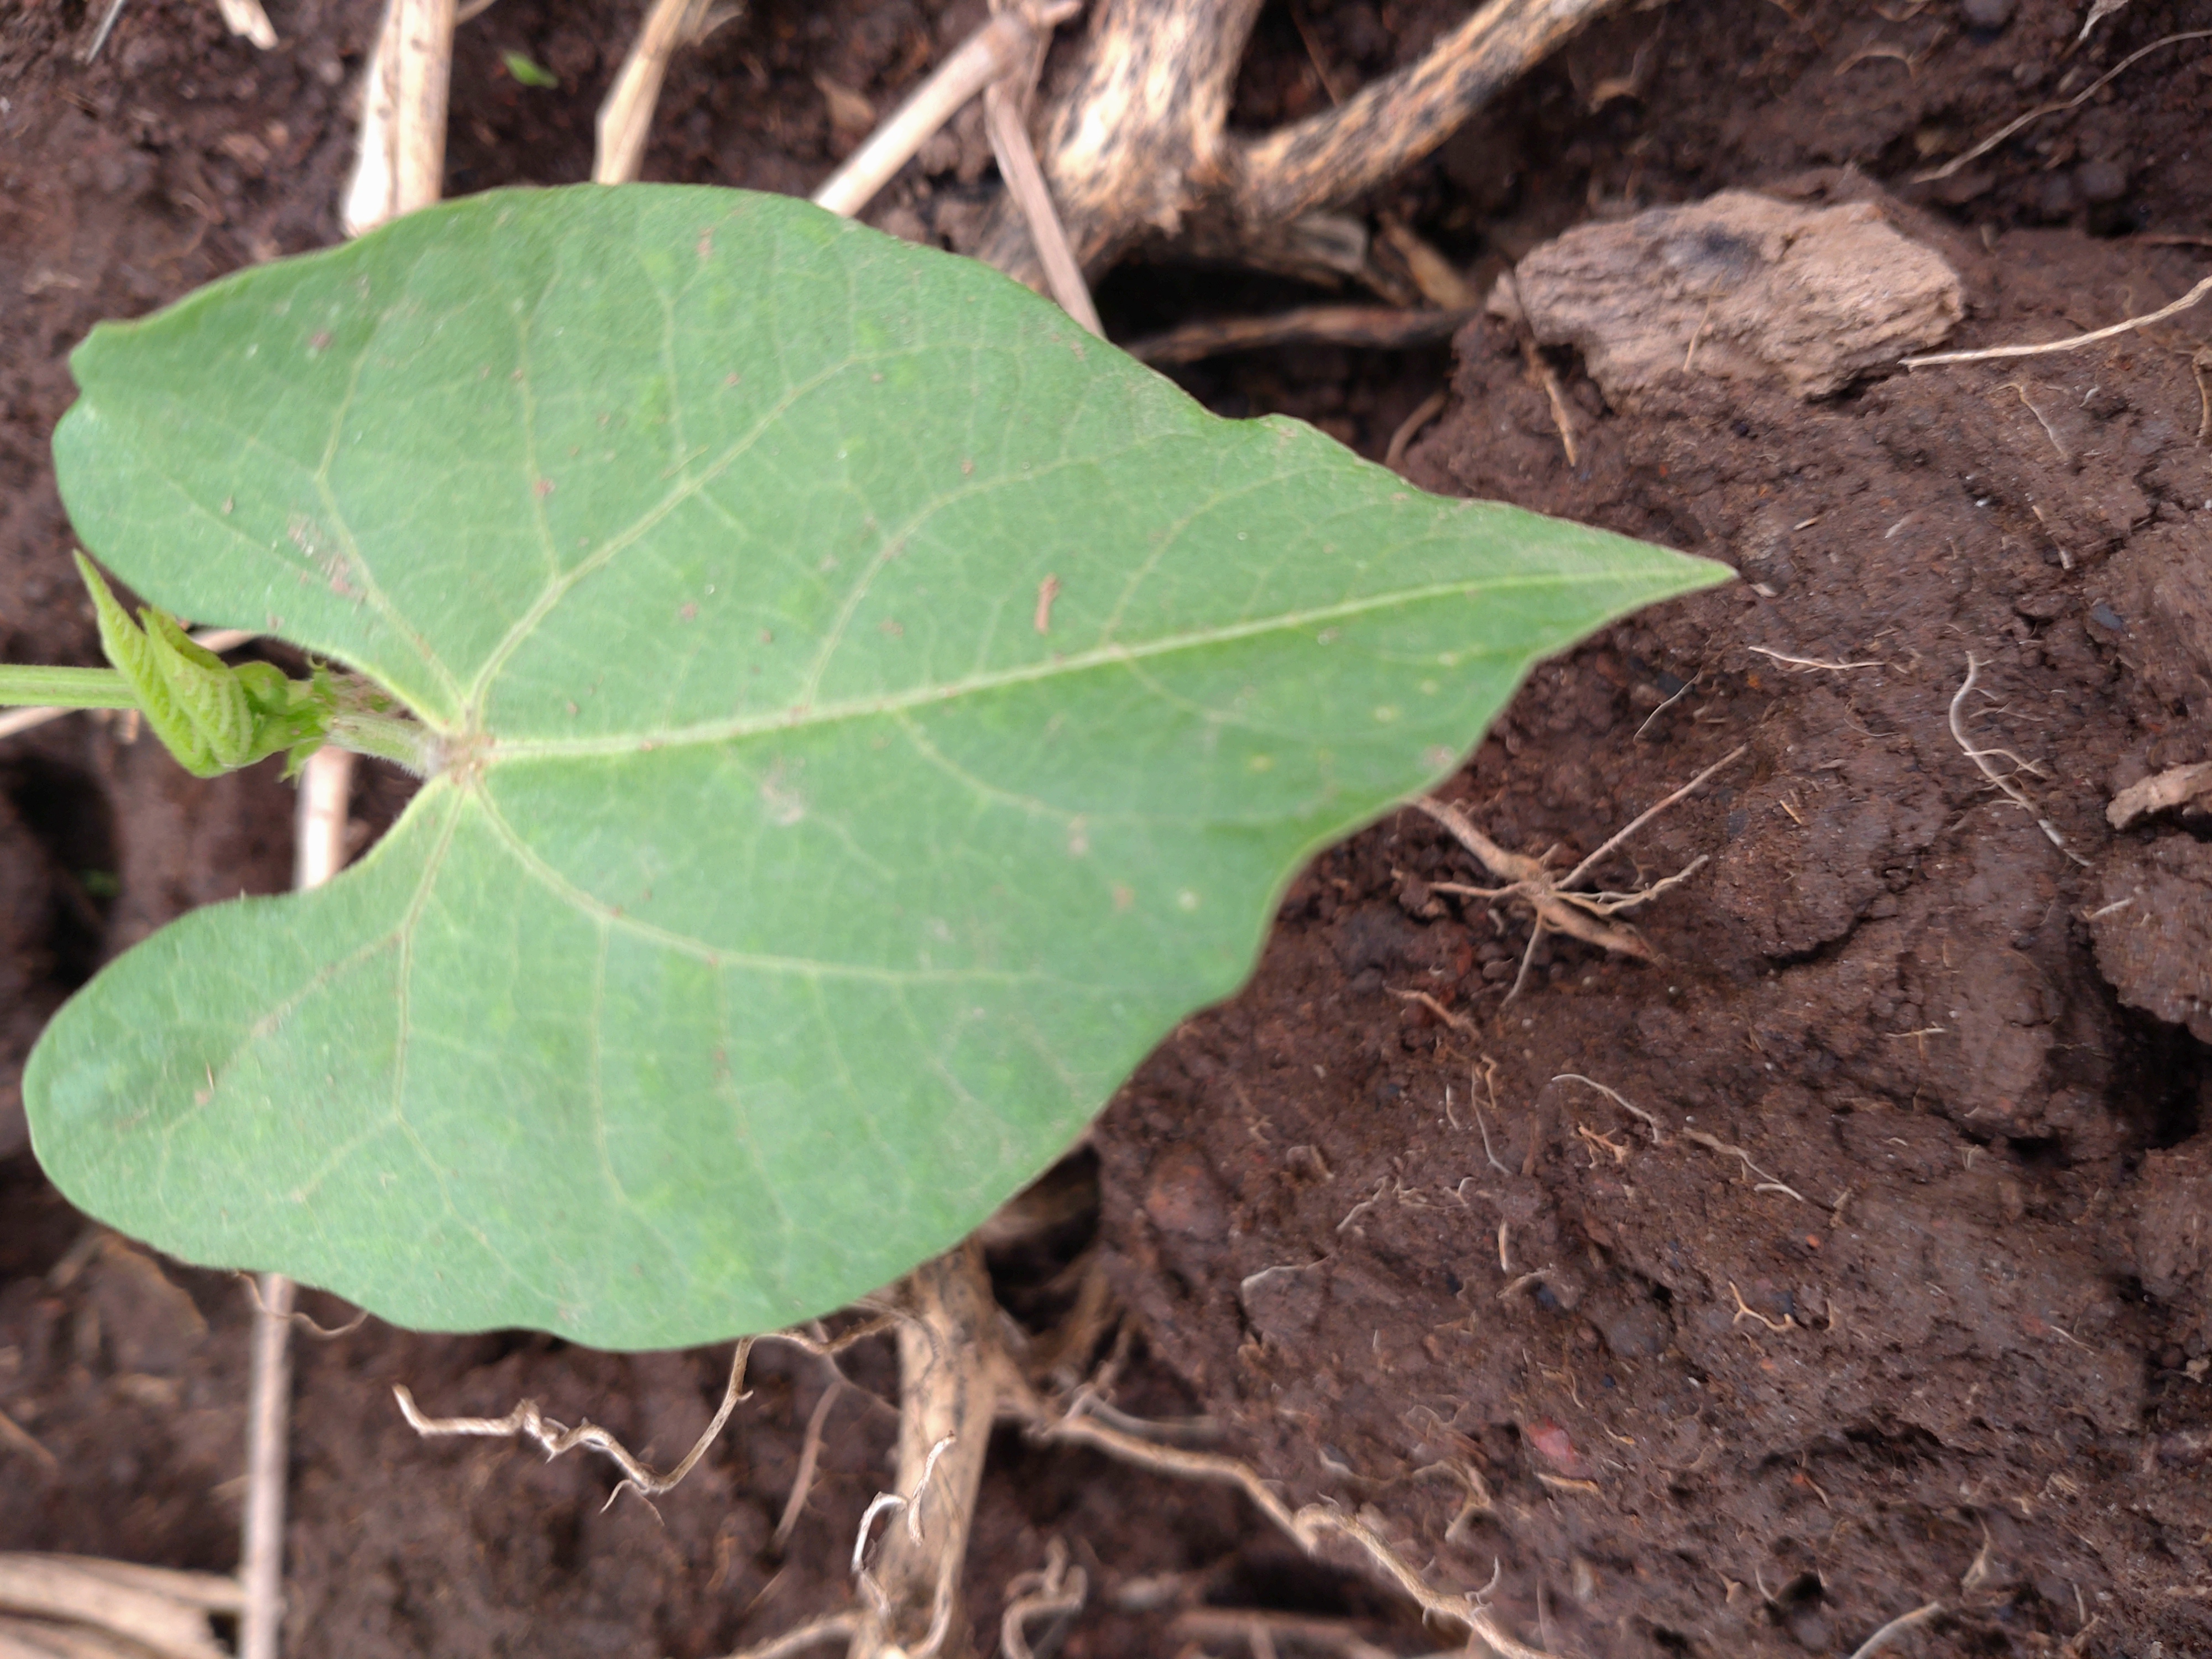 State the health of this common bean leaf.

healthy
